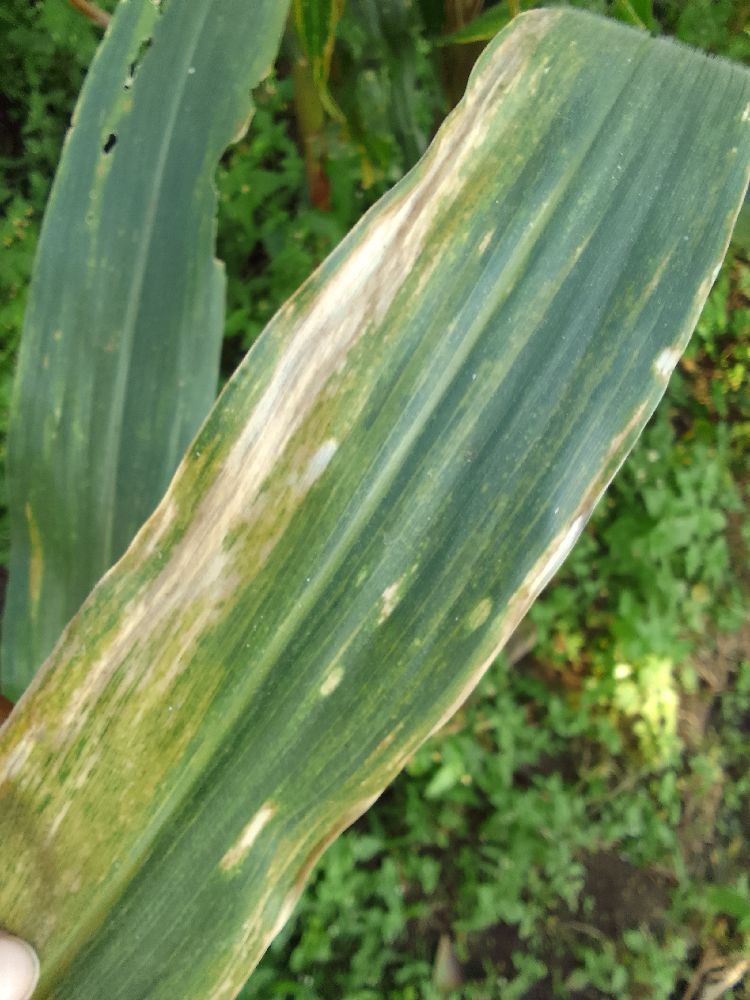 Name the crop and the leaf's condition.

maize, maize lethal necrosis
